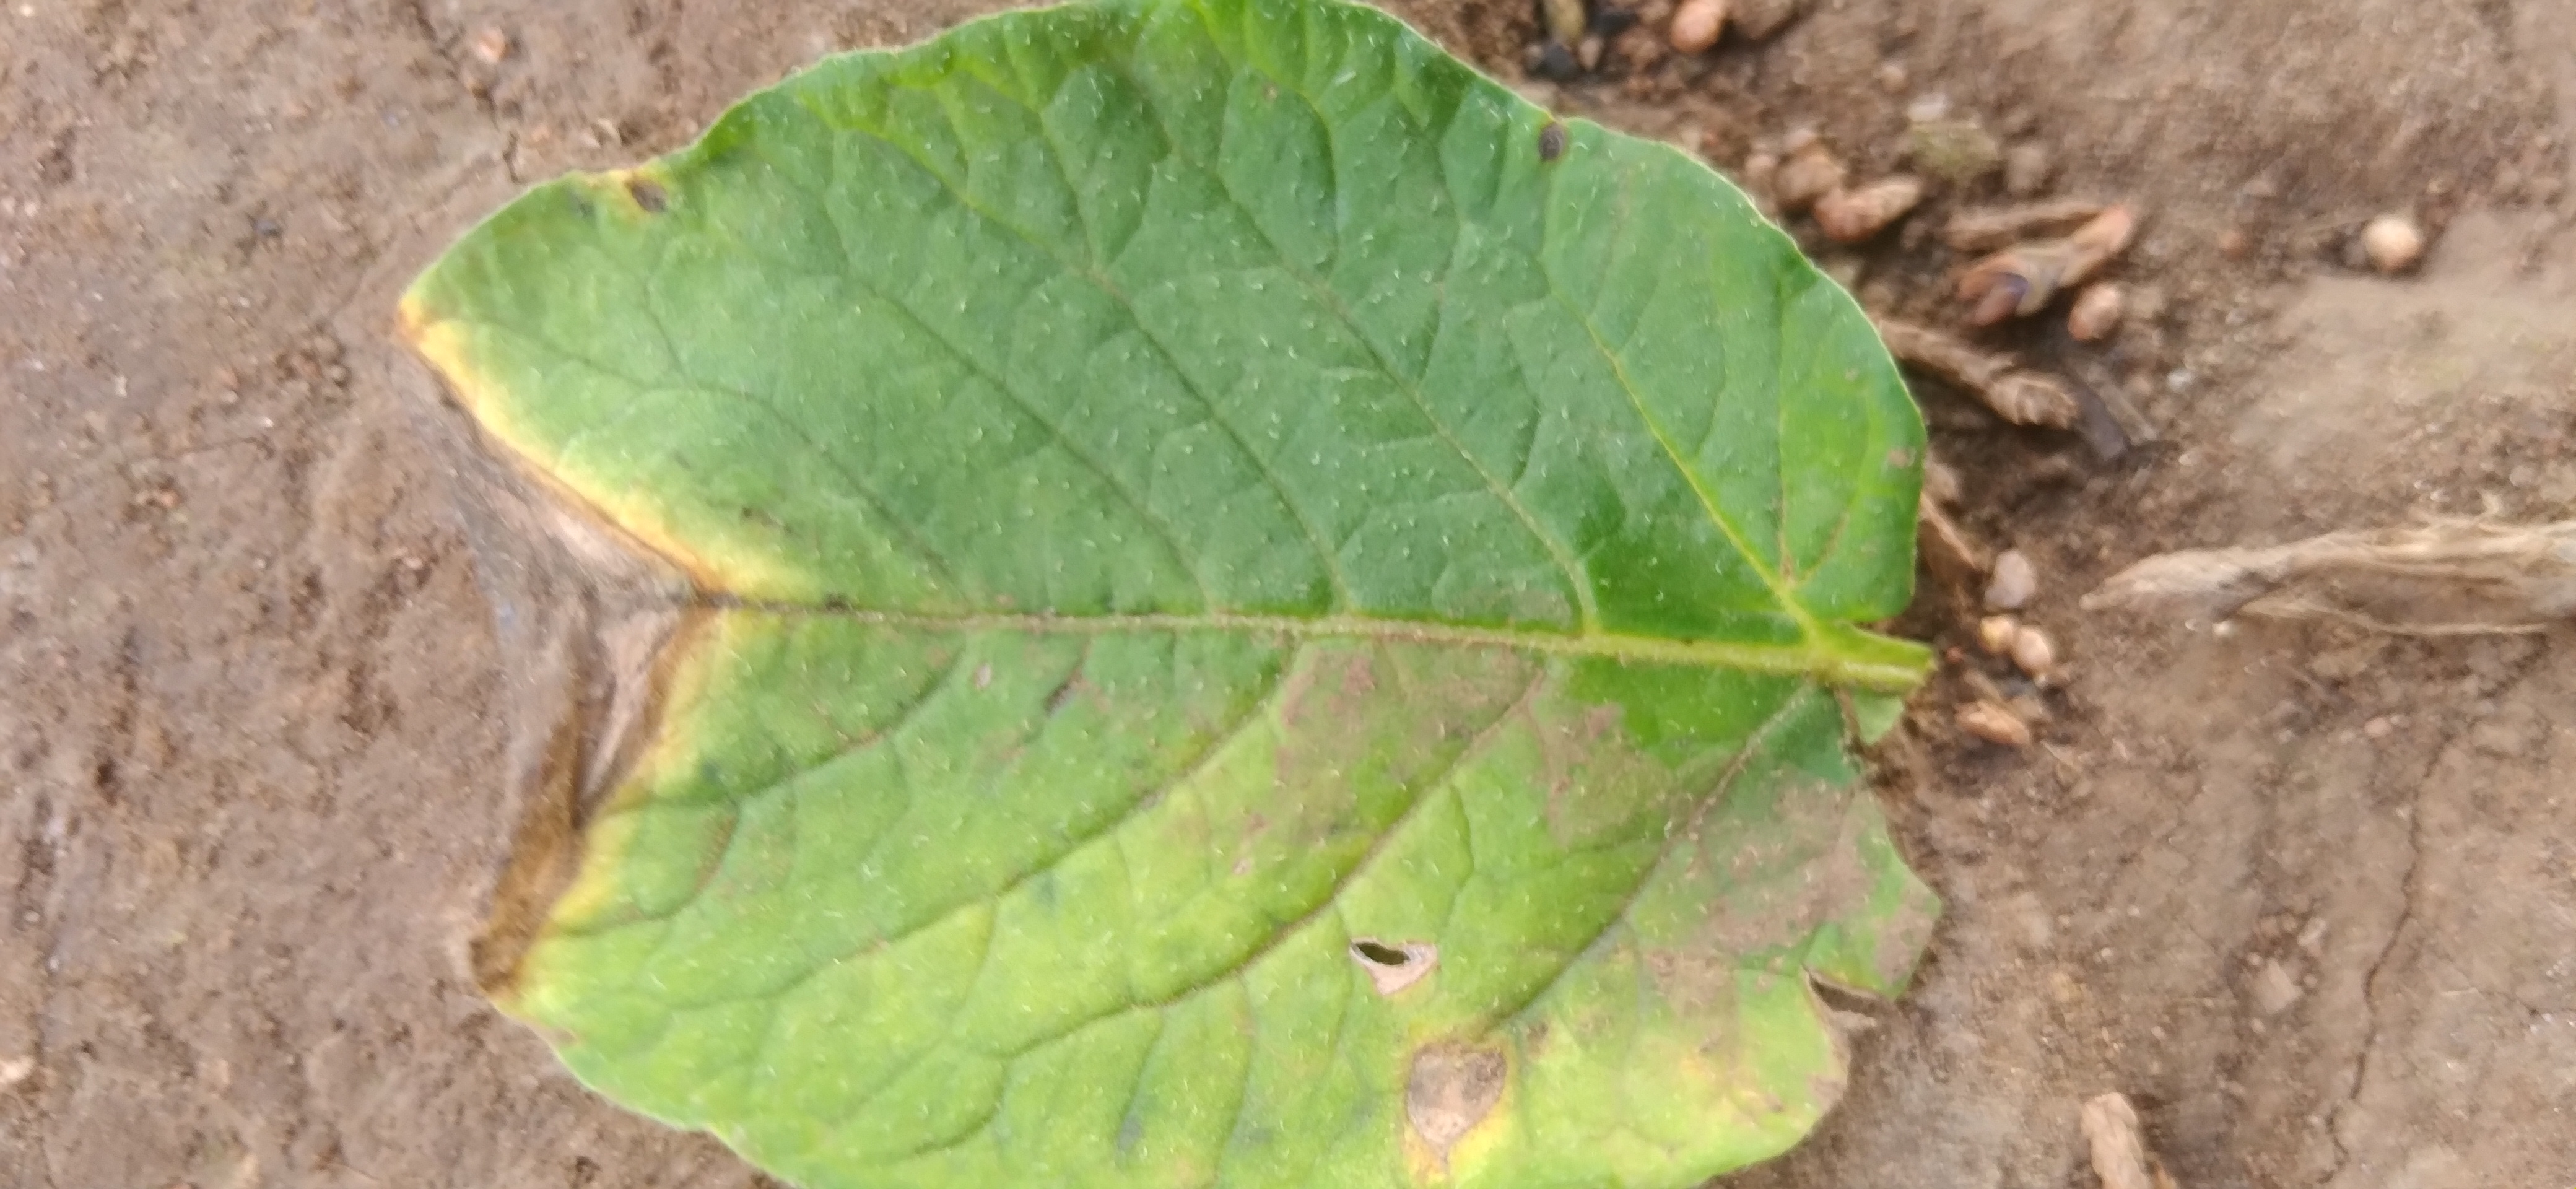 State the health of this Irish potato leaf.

early blight
